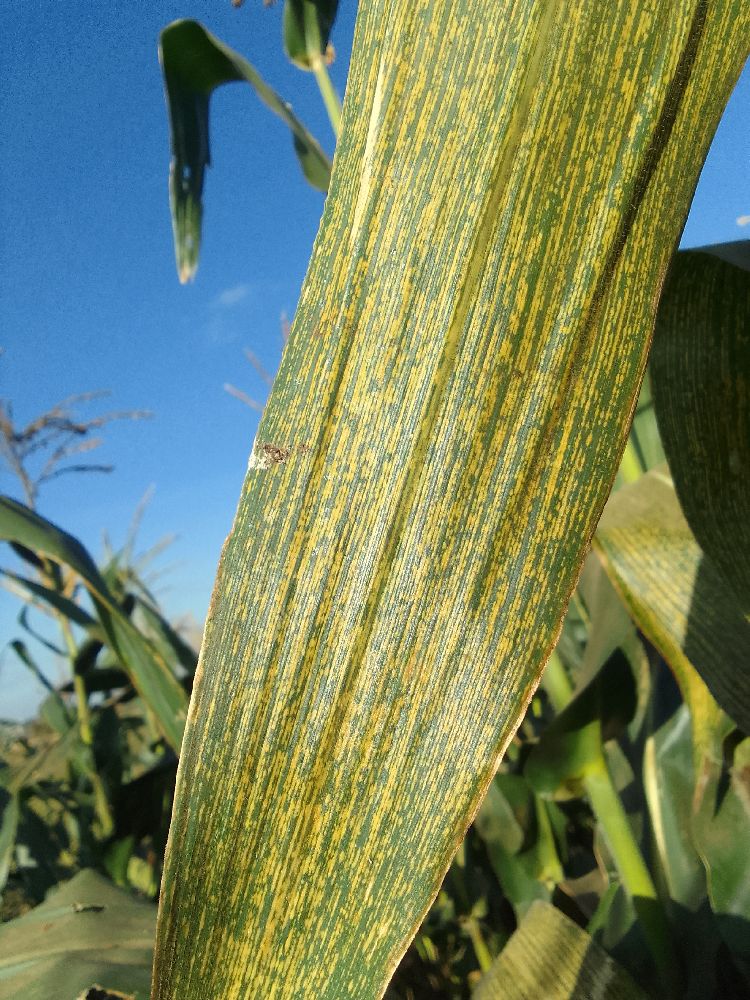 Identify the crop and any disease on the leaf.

maize, maize streak virus
